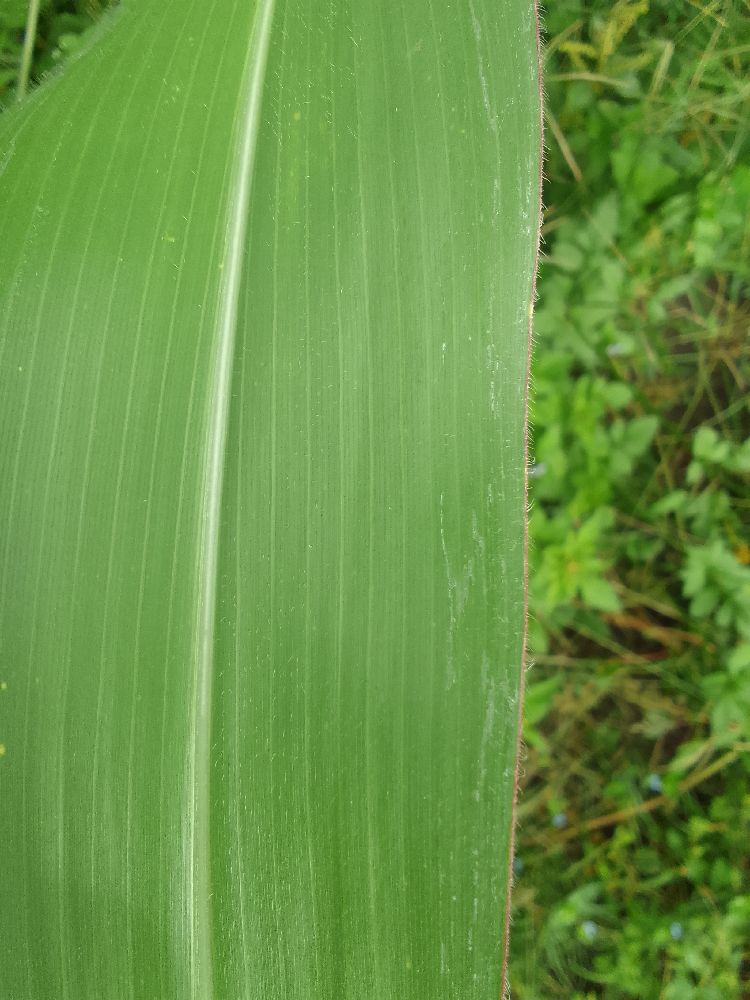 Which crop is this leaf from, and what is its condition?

maize, healthy
